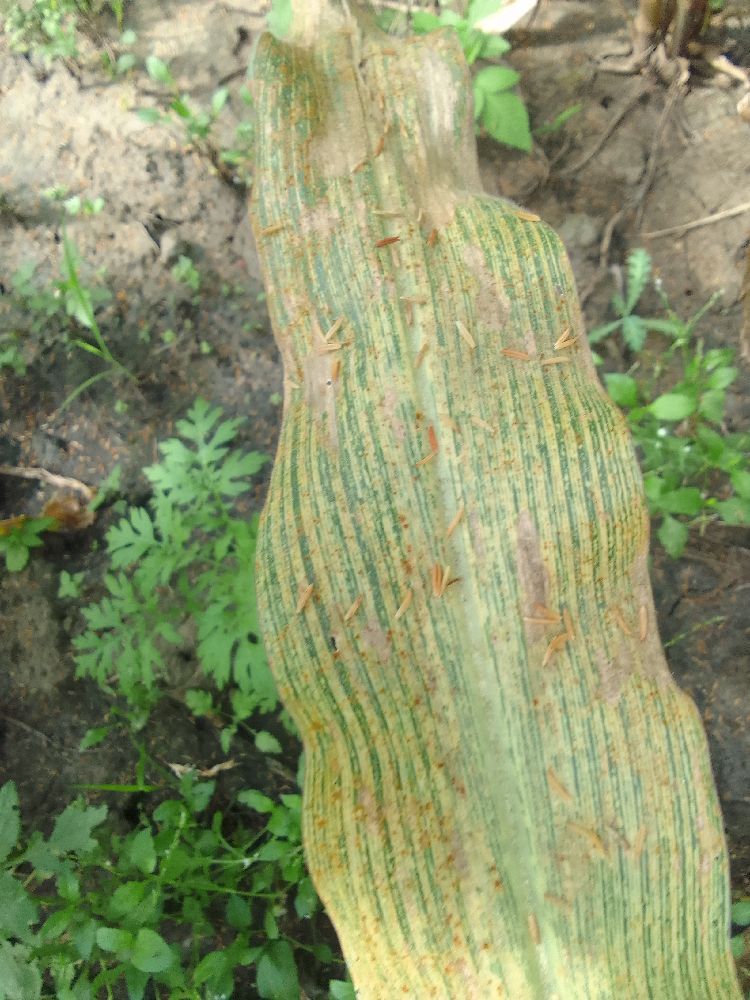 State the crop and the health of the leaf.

maize, maize streak virus
